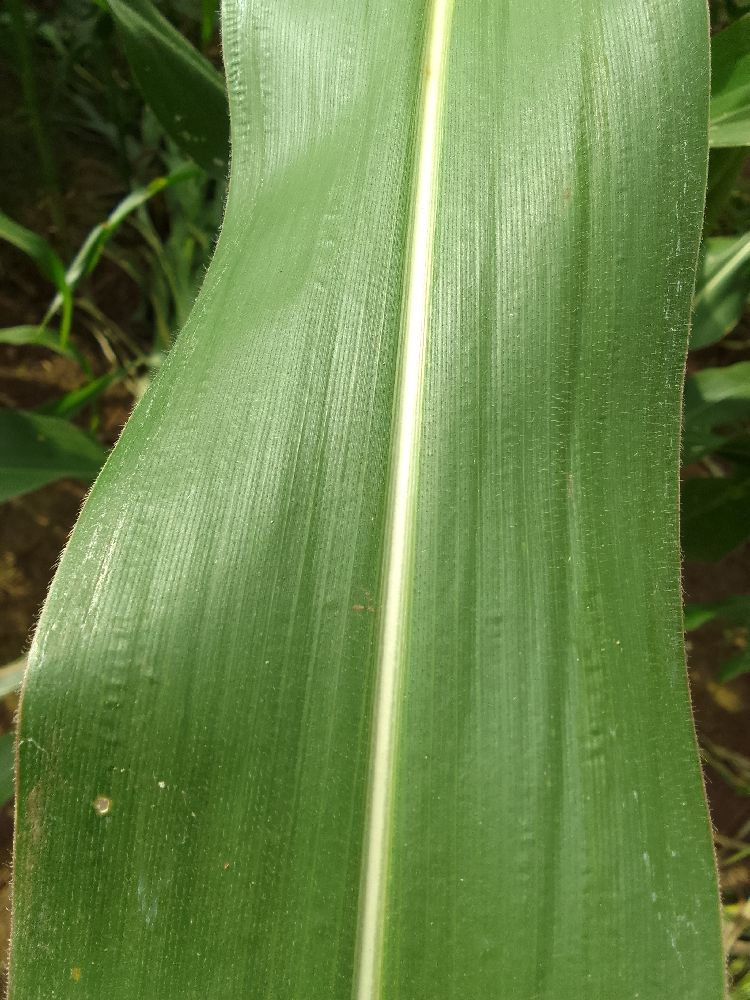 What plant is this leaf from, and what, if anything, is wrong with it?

maize, healthy
